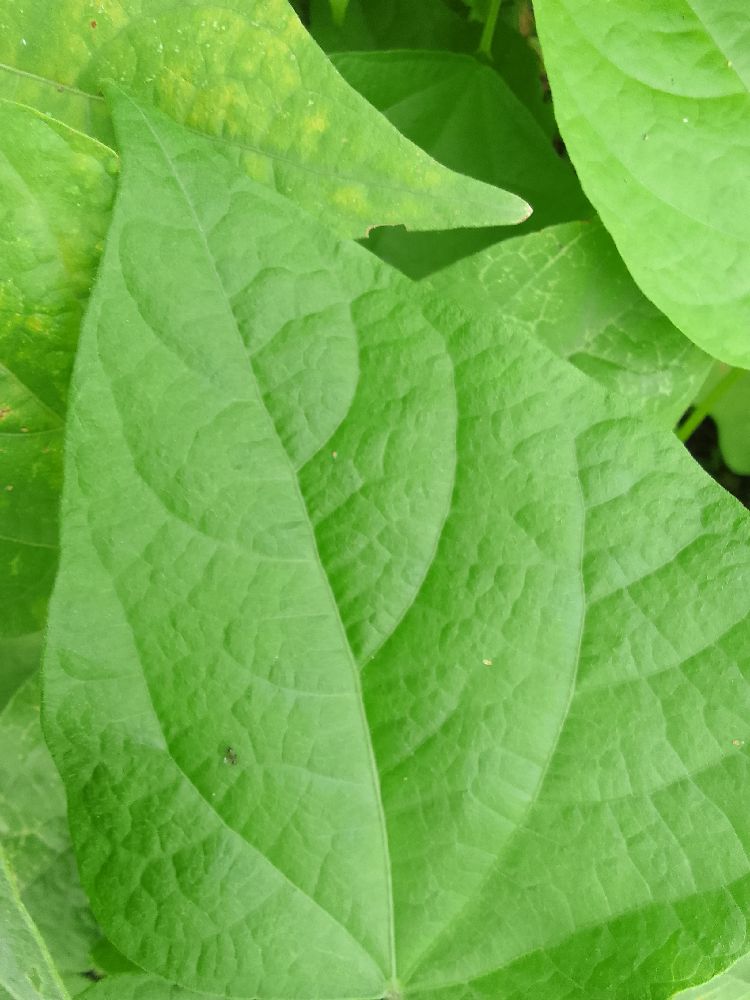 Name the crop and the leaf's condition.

common bean, healthy
